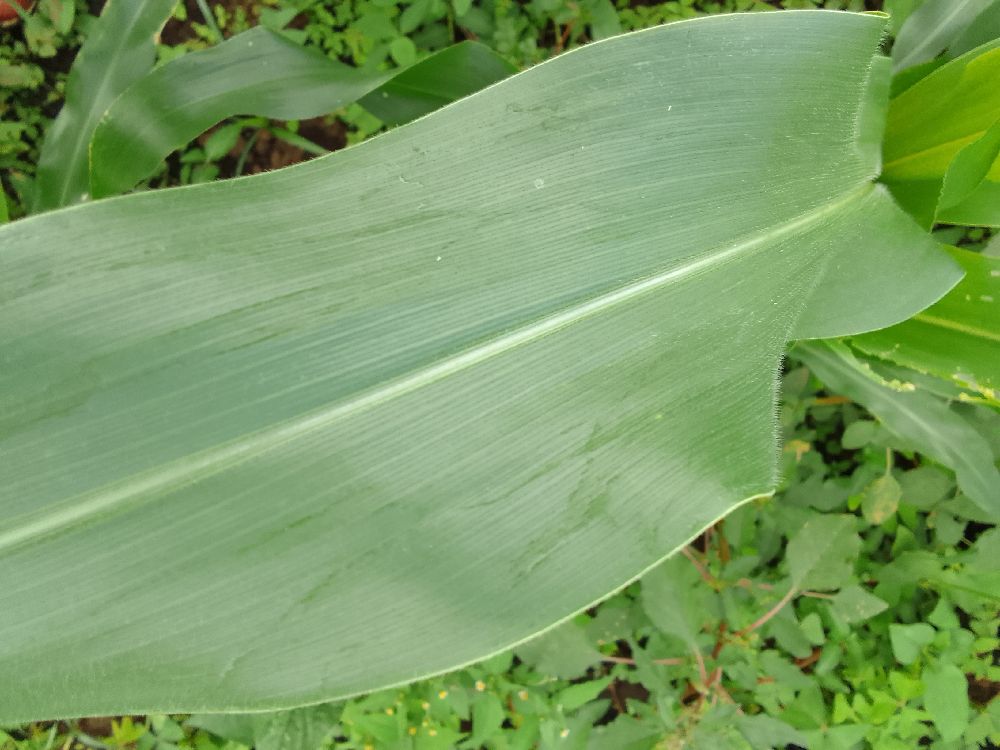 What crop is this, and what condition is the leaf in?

maize, healthy
